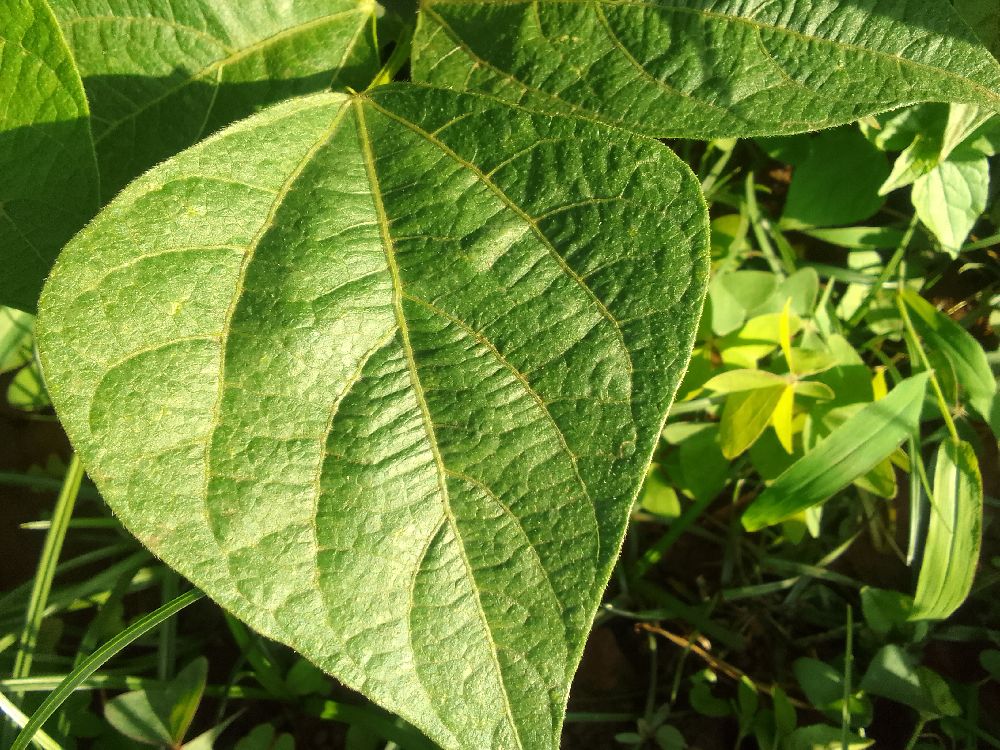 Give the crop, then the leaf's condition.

common bean, healthy
